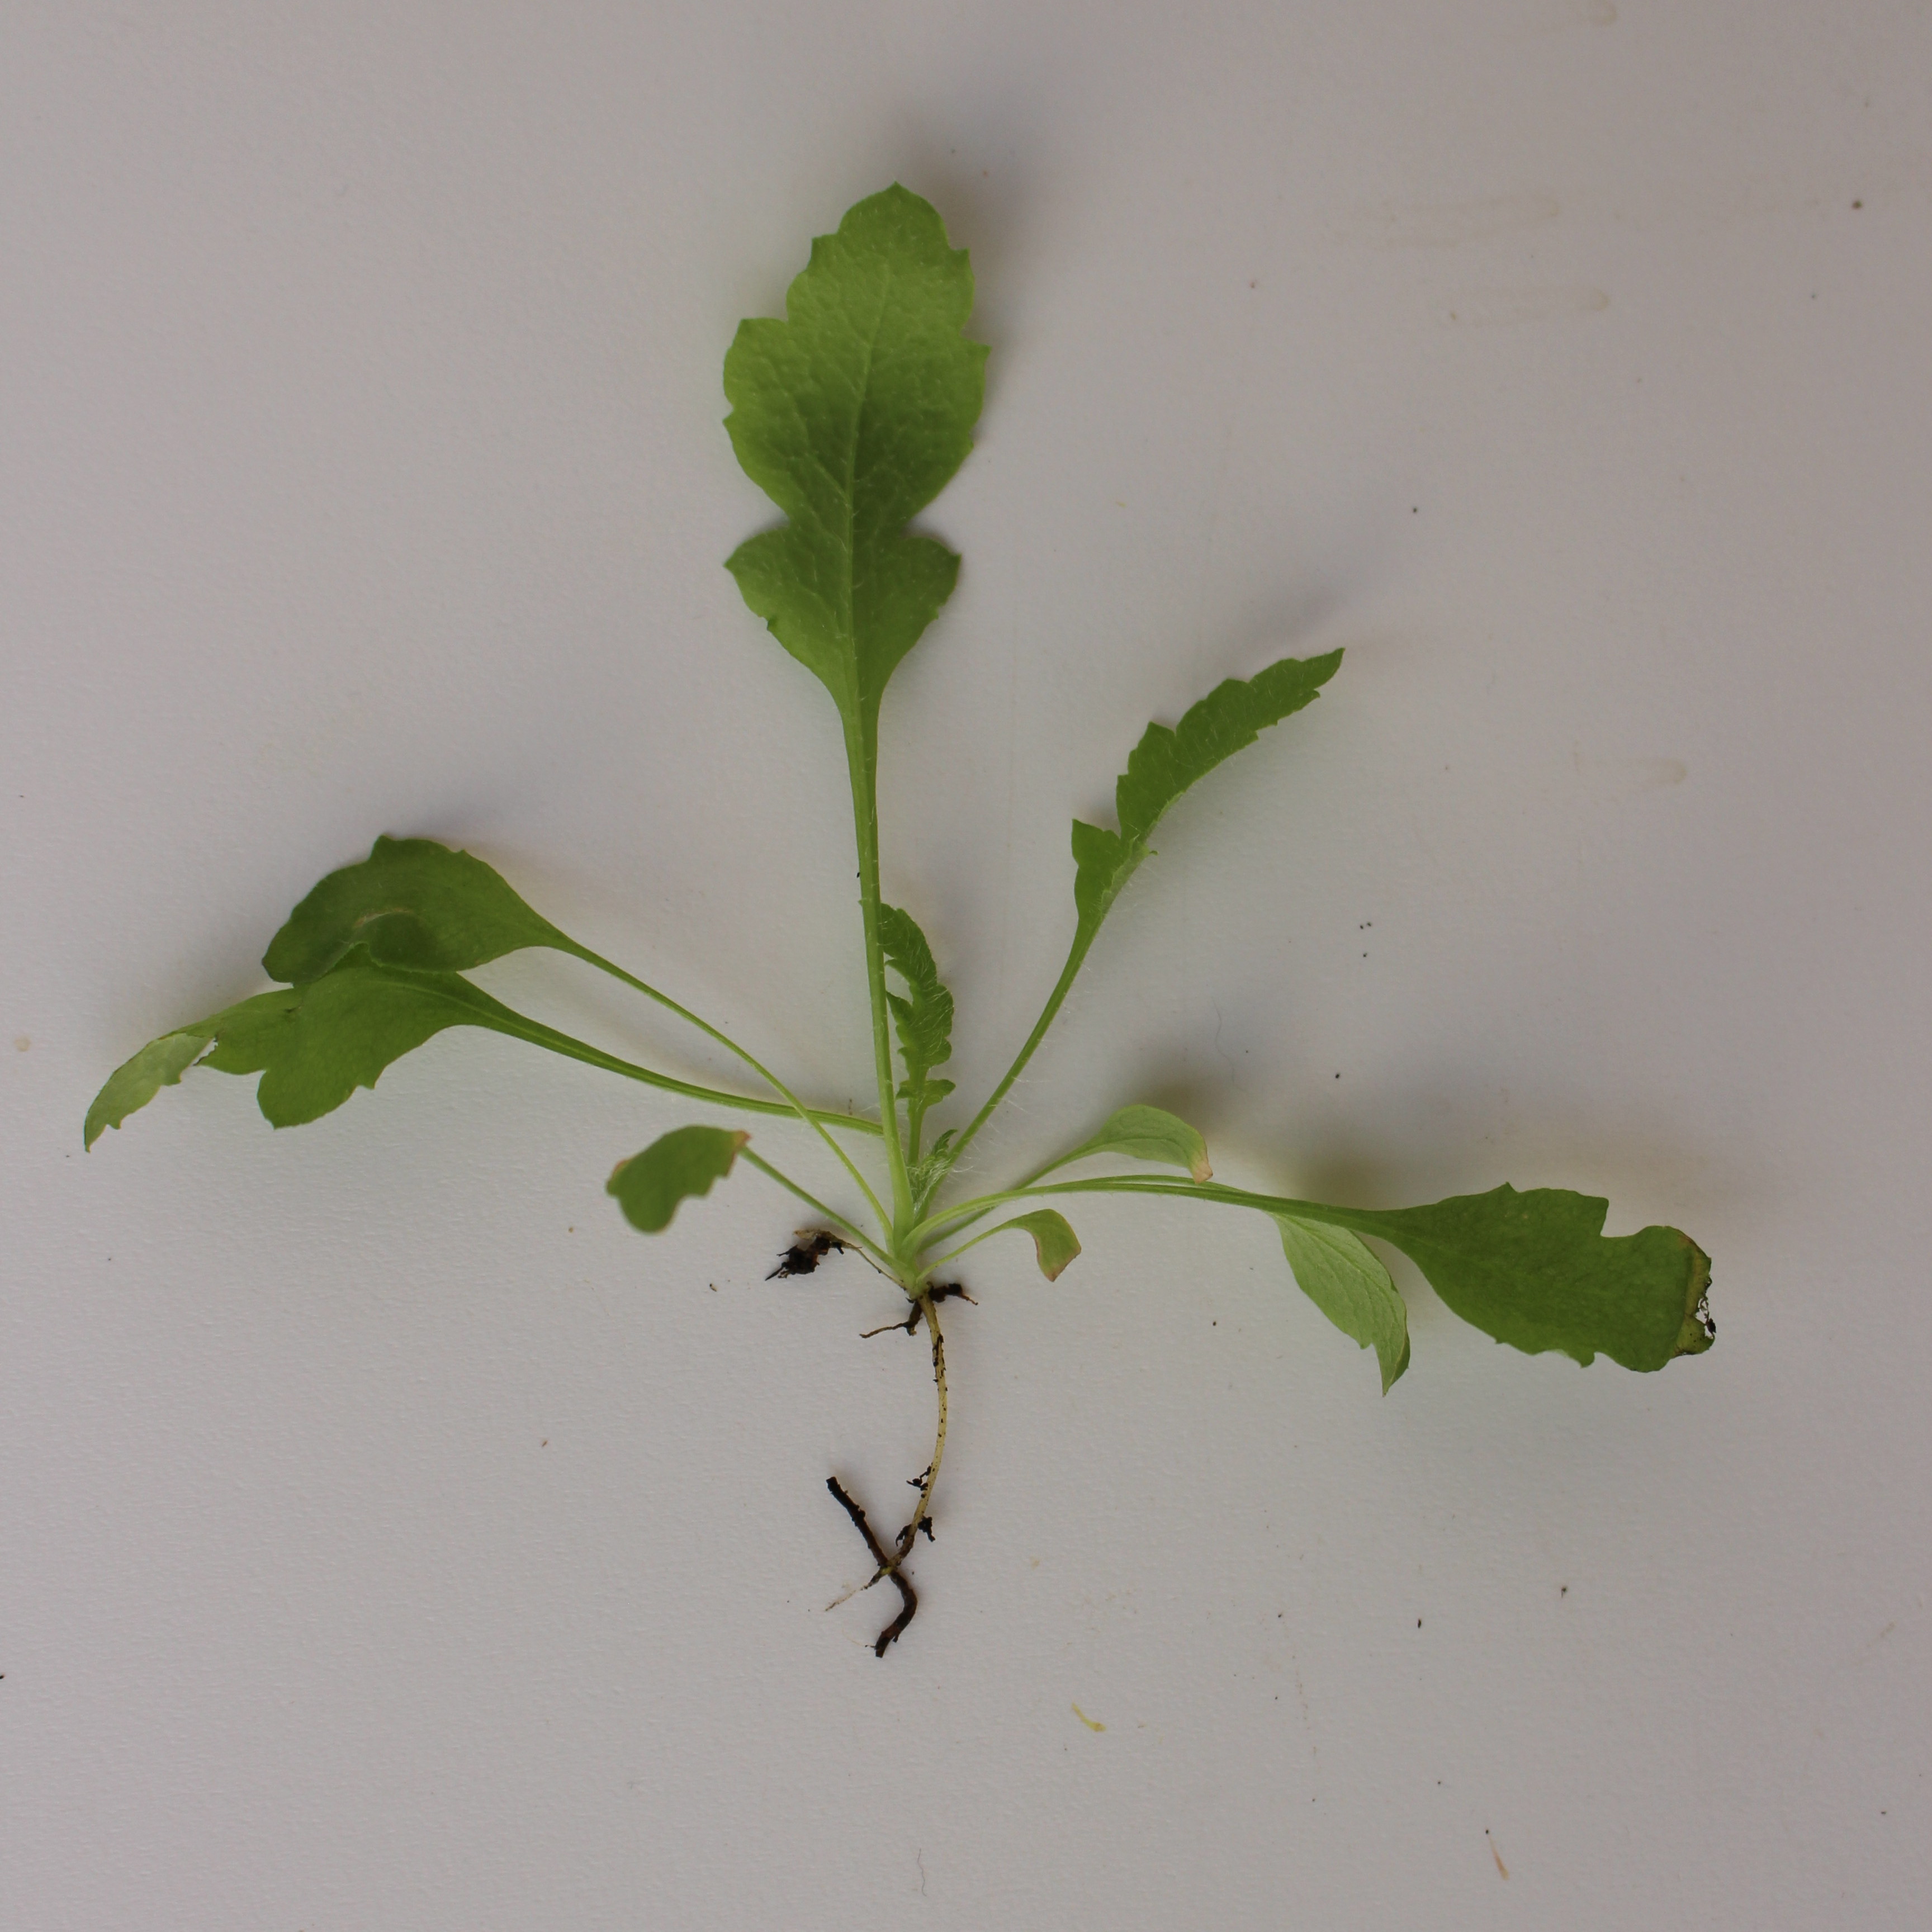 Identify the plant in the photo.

Papaver rhoeas
